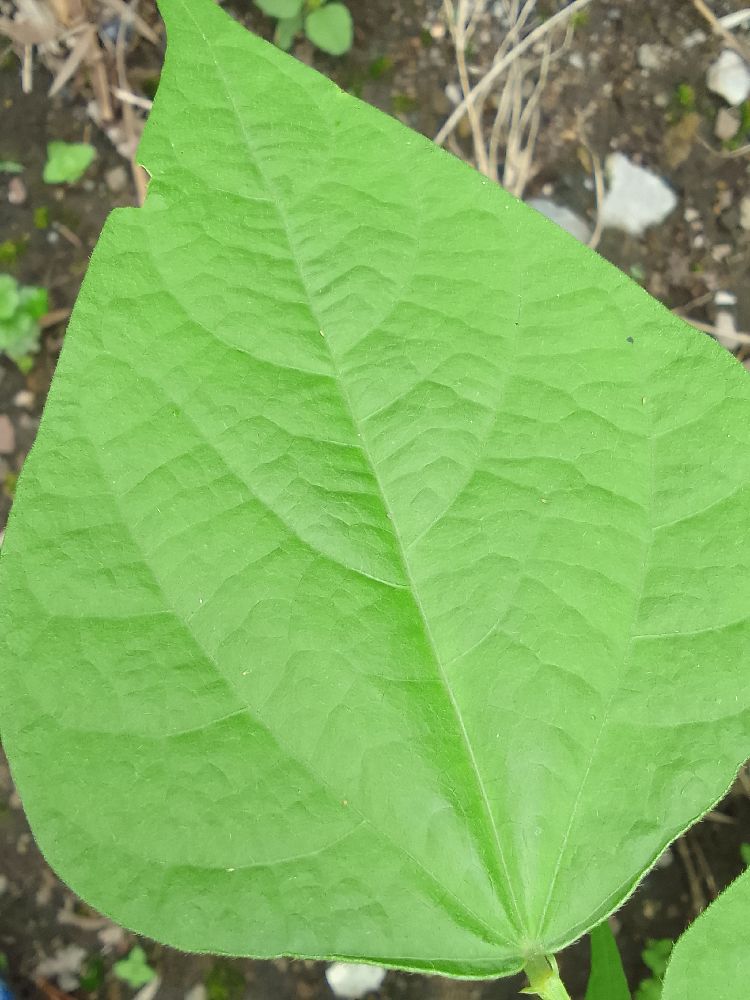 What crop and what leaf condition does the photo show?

common bean, healthy
